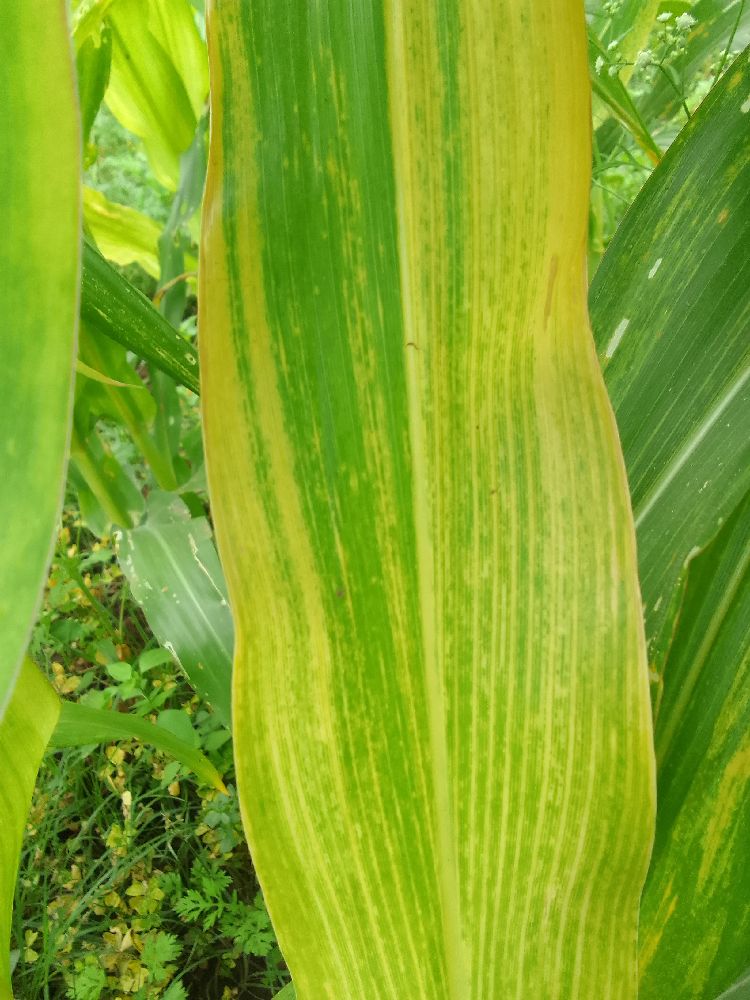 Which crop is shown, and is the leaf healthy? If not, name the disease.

maize, maize lethal necrosis
